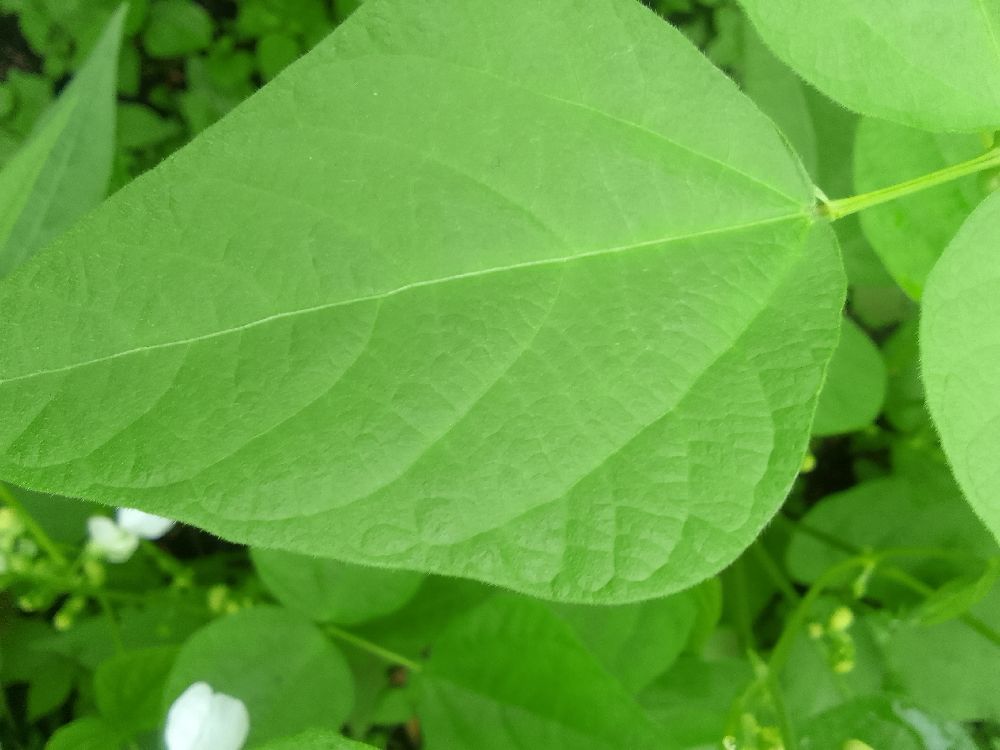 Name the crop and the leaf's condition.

common bean, healthy
